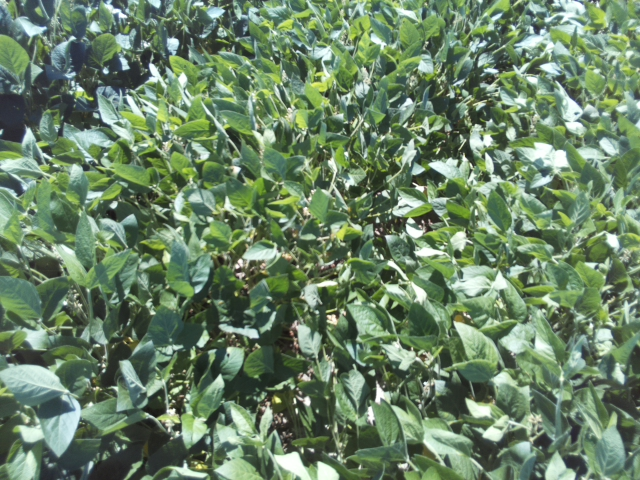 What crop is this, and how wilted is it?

soybean, leaflets folding inward at secondary pulvinus with no turgor loss in leaflets or petioles
